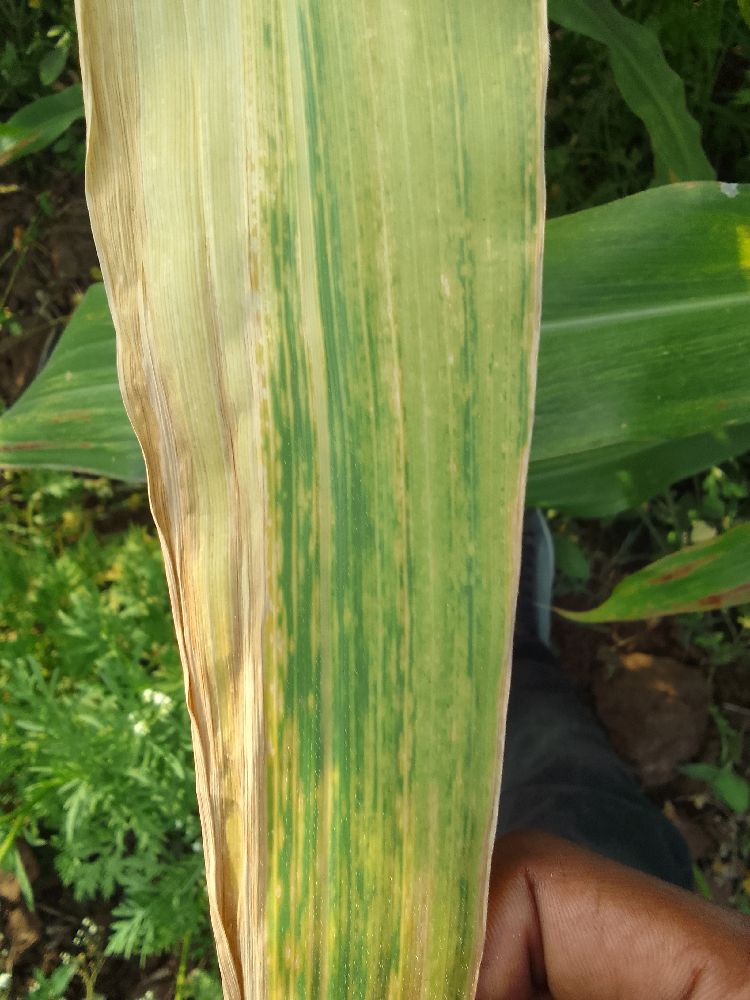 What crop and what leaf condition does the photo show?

maize, maize lethal necrosis
